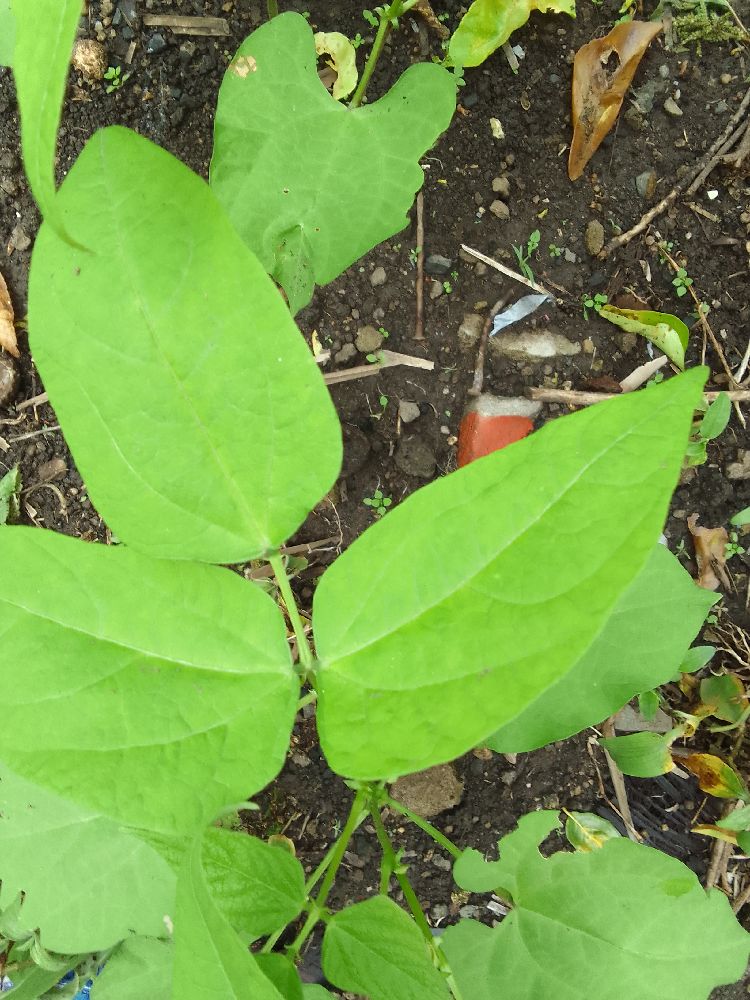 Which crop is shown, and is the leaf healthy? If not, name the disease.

common bean, healthy
